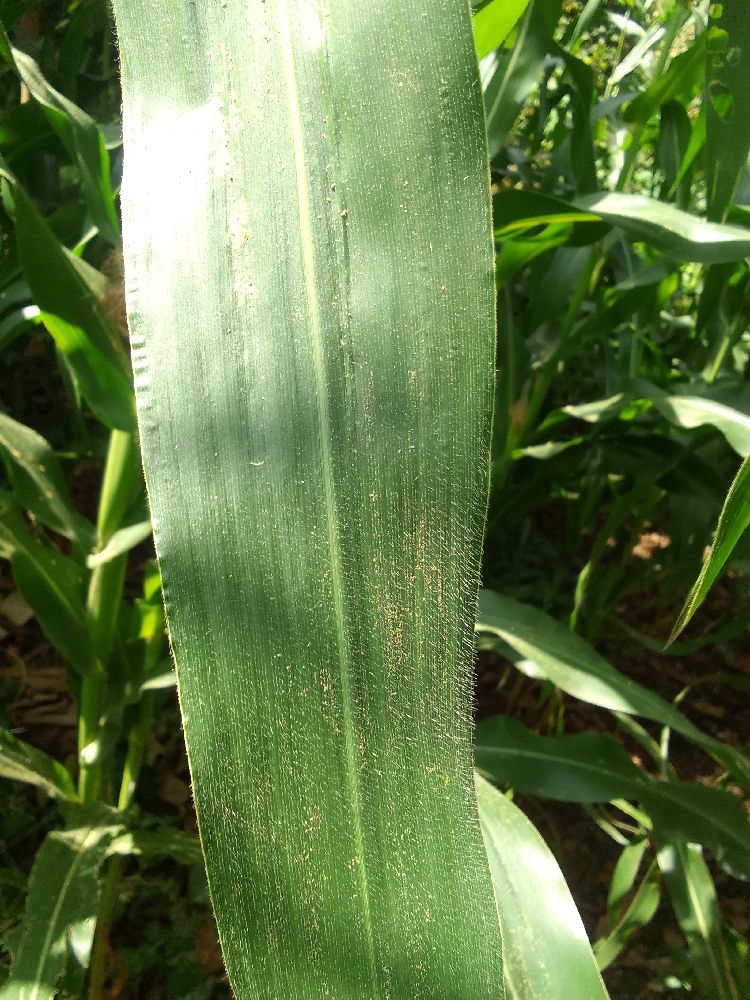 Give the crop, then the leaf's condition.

maize, healthy
